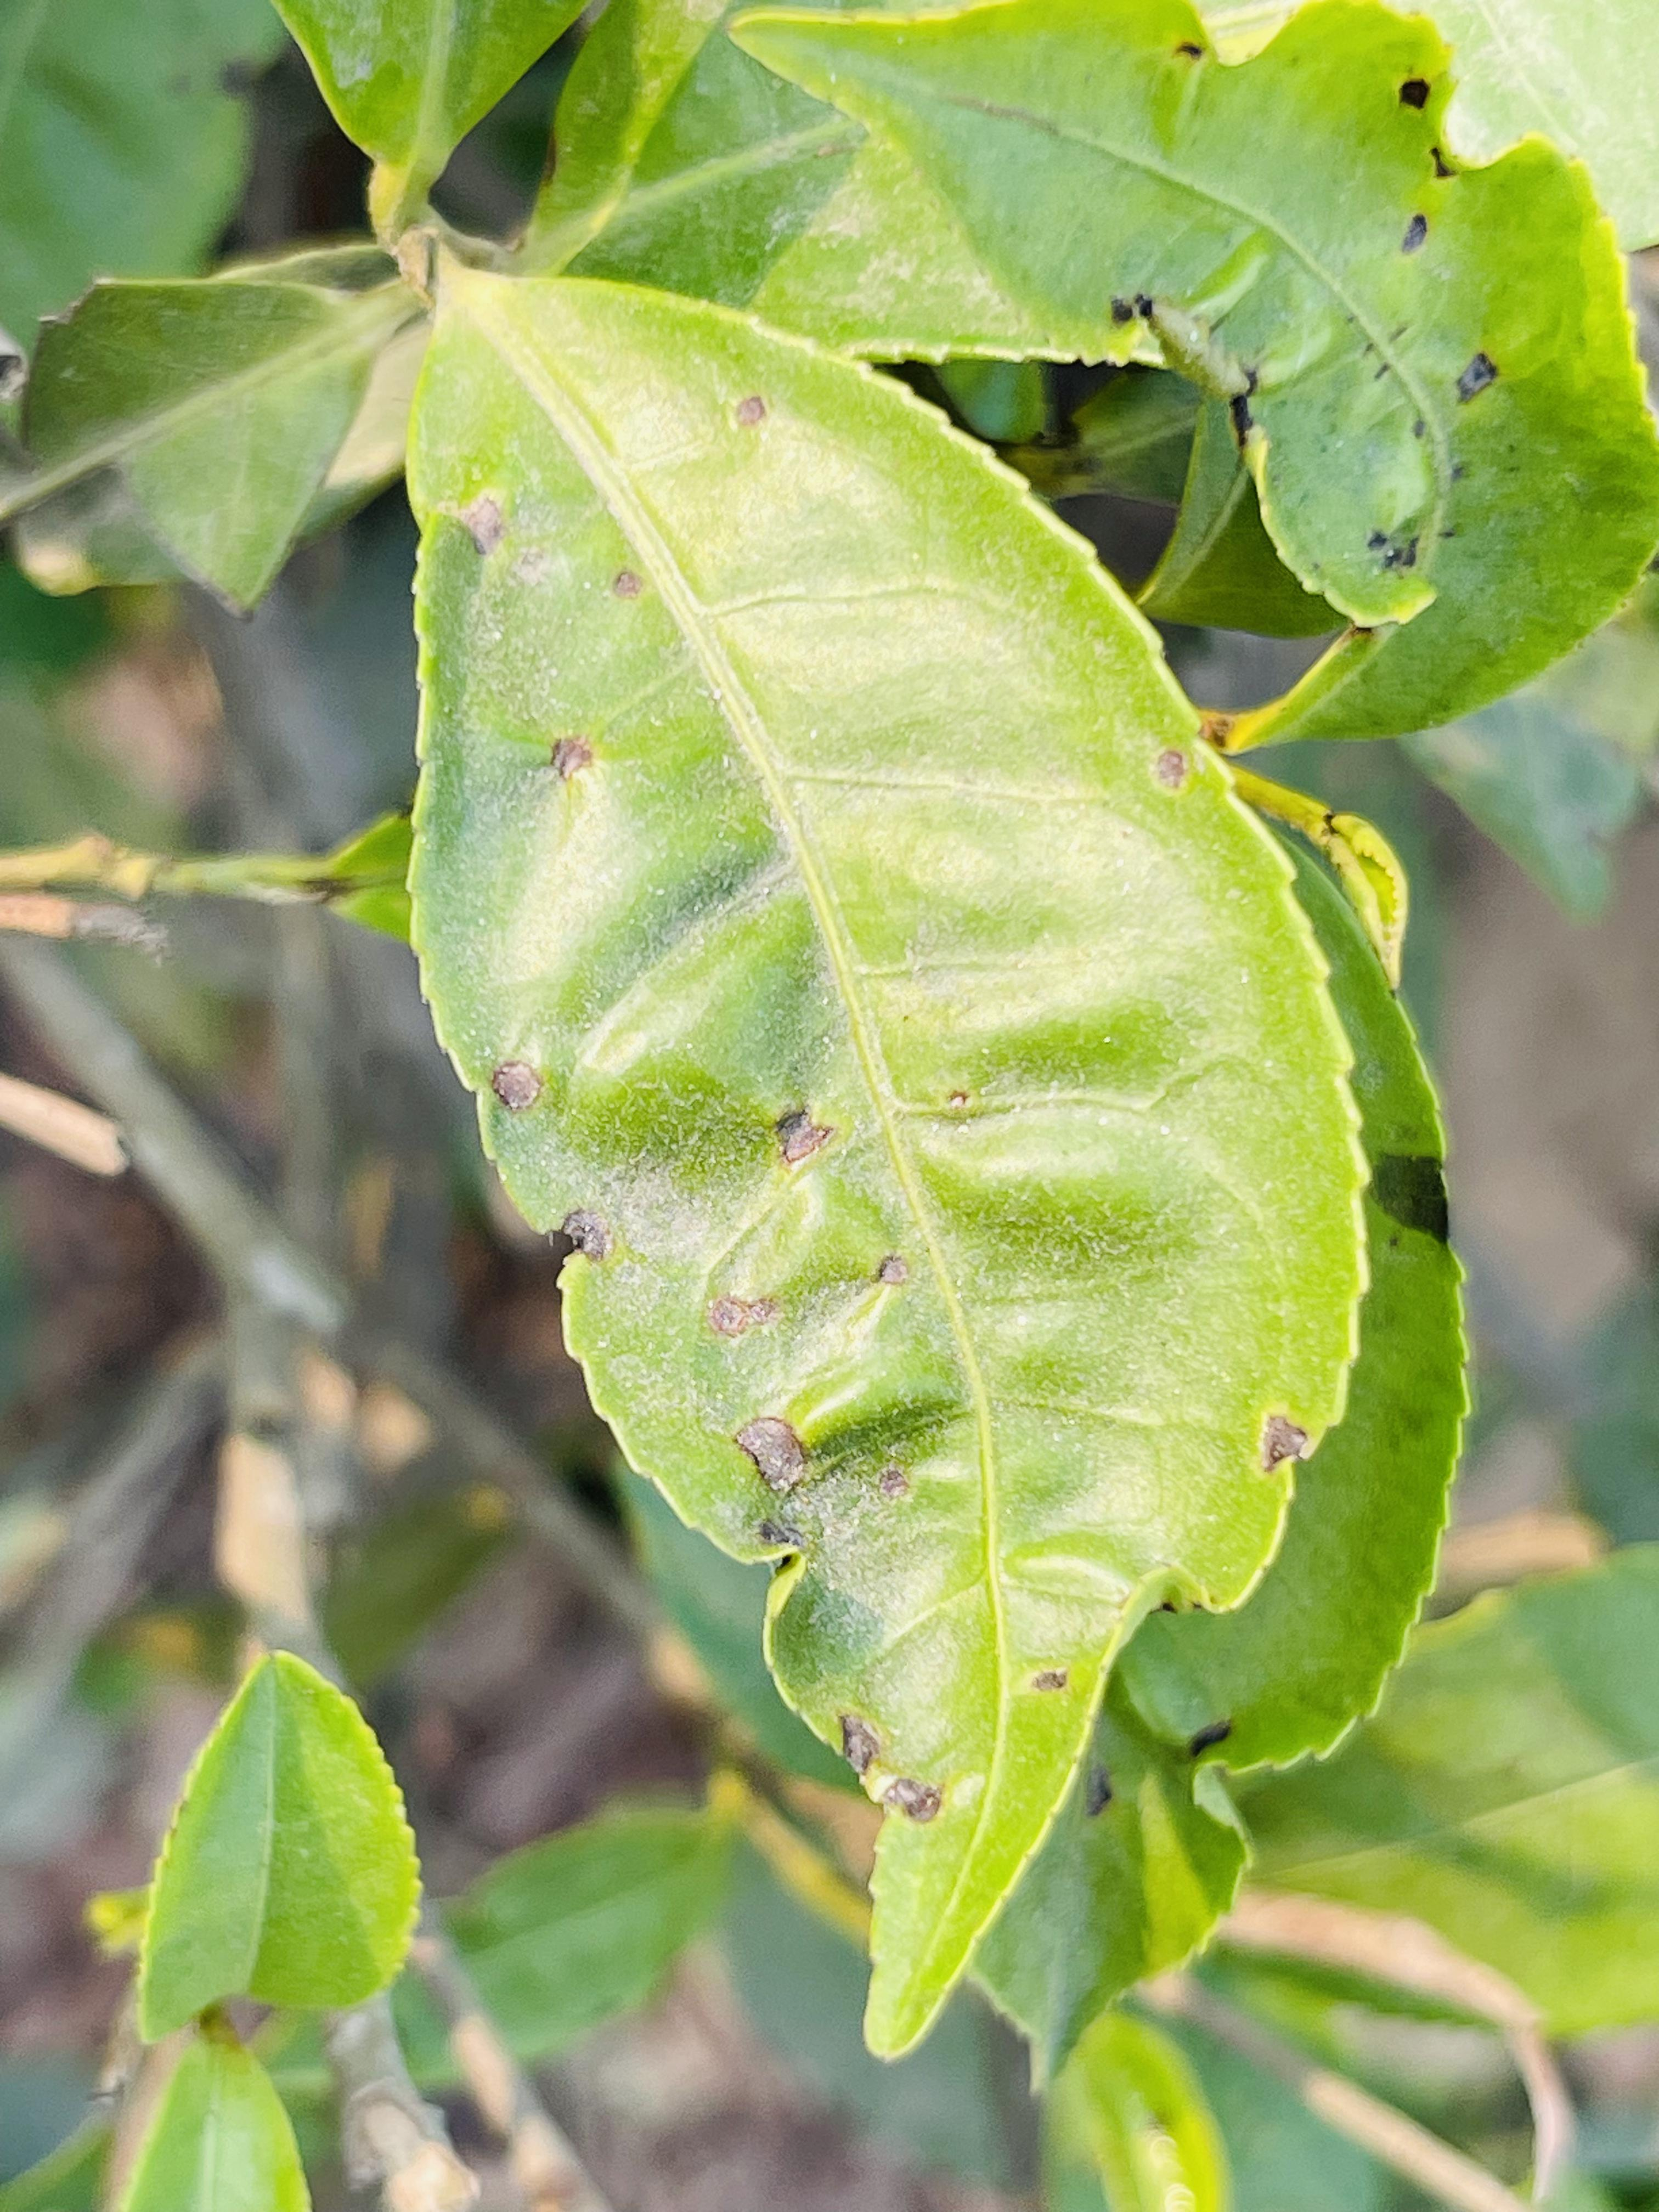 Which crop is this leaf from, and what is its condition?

tea, helopeltis
